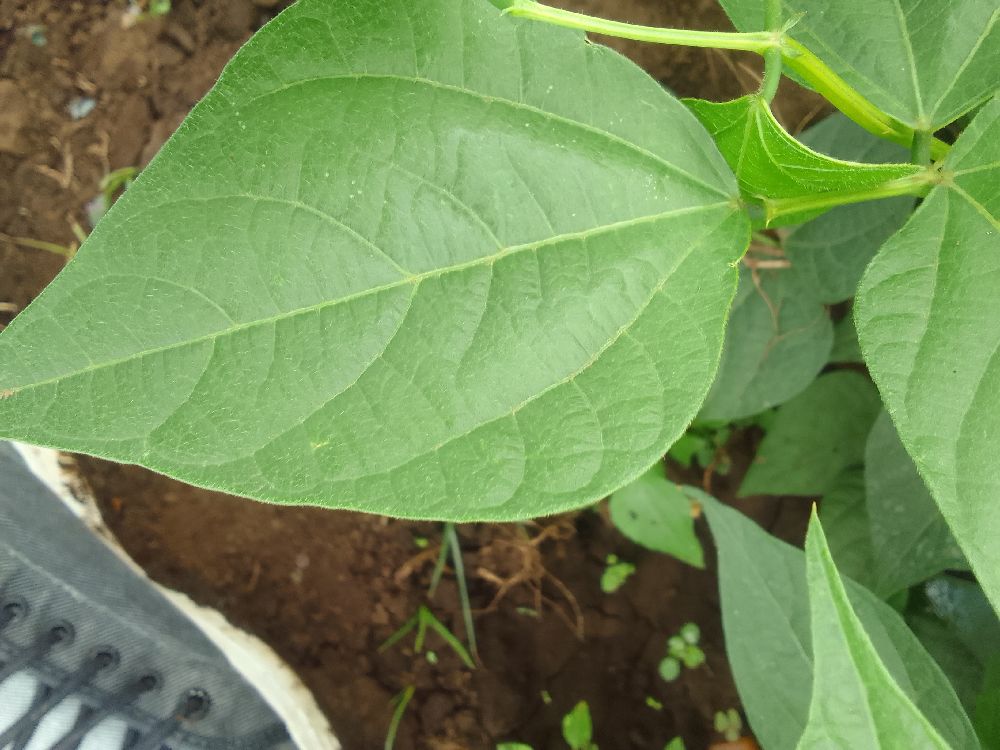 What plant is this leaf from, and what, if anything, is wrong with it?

common bean, healthy
